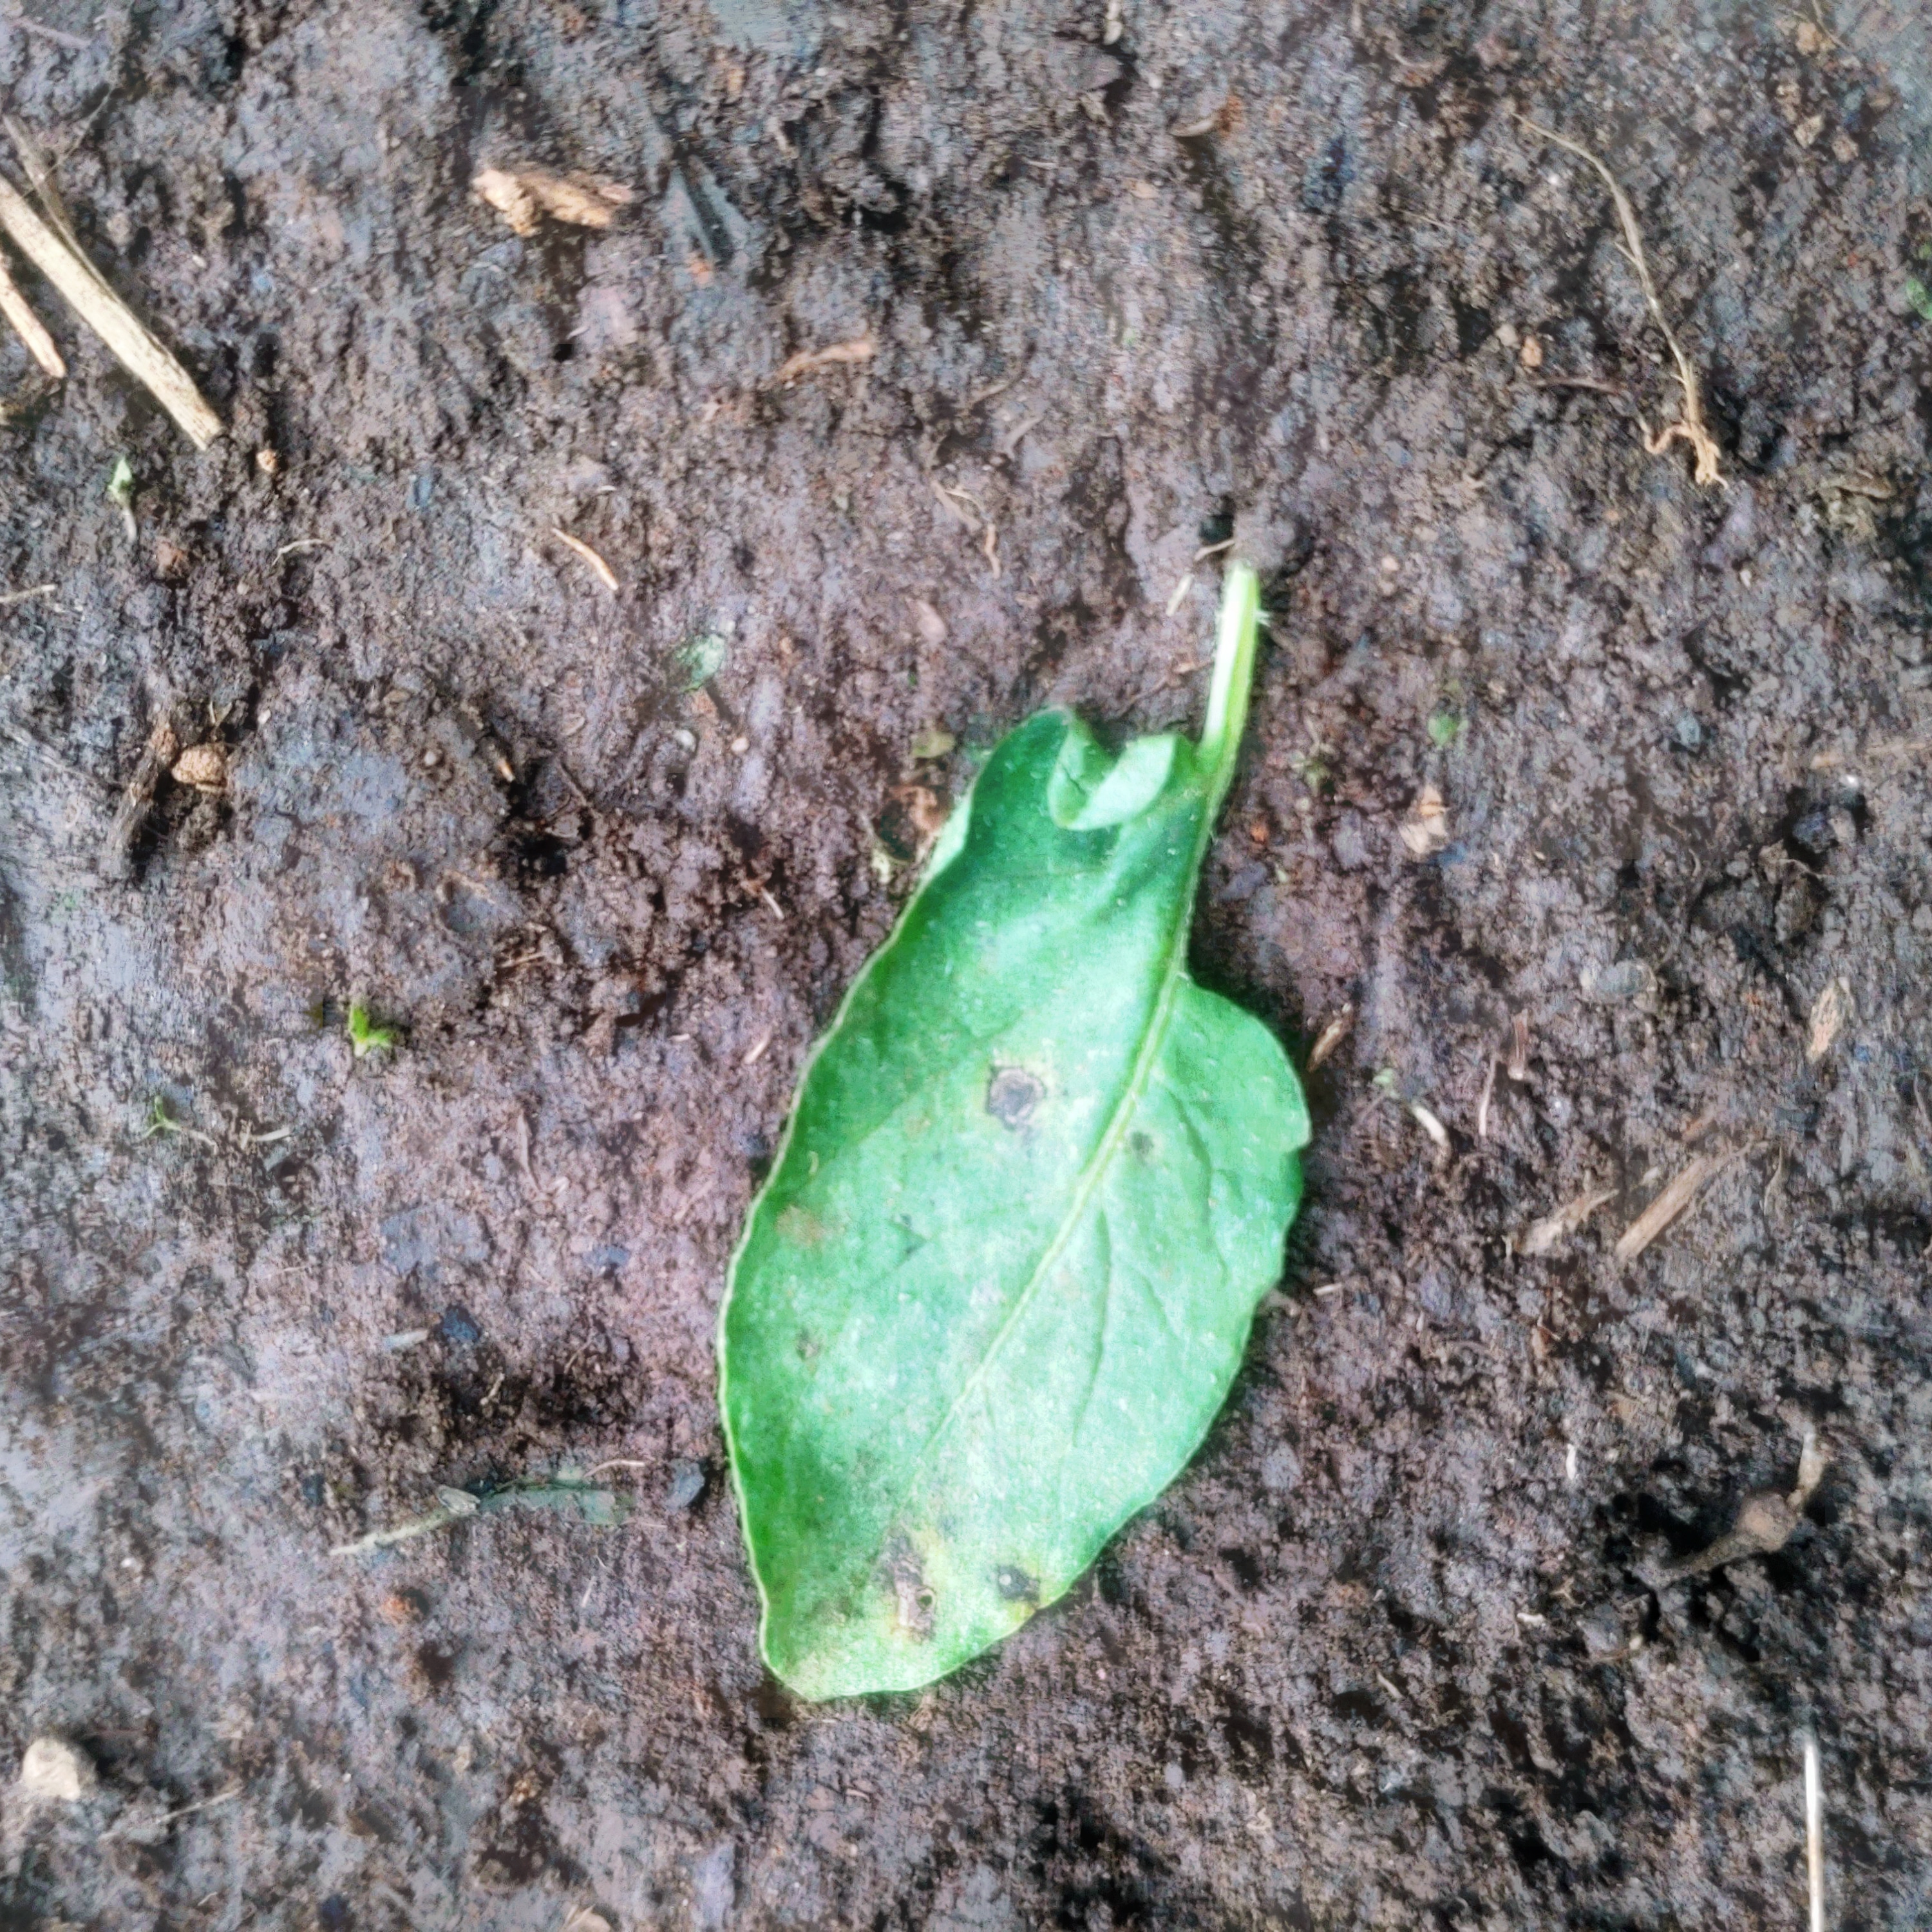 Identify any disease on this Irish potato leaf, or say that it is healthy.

late blight
